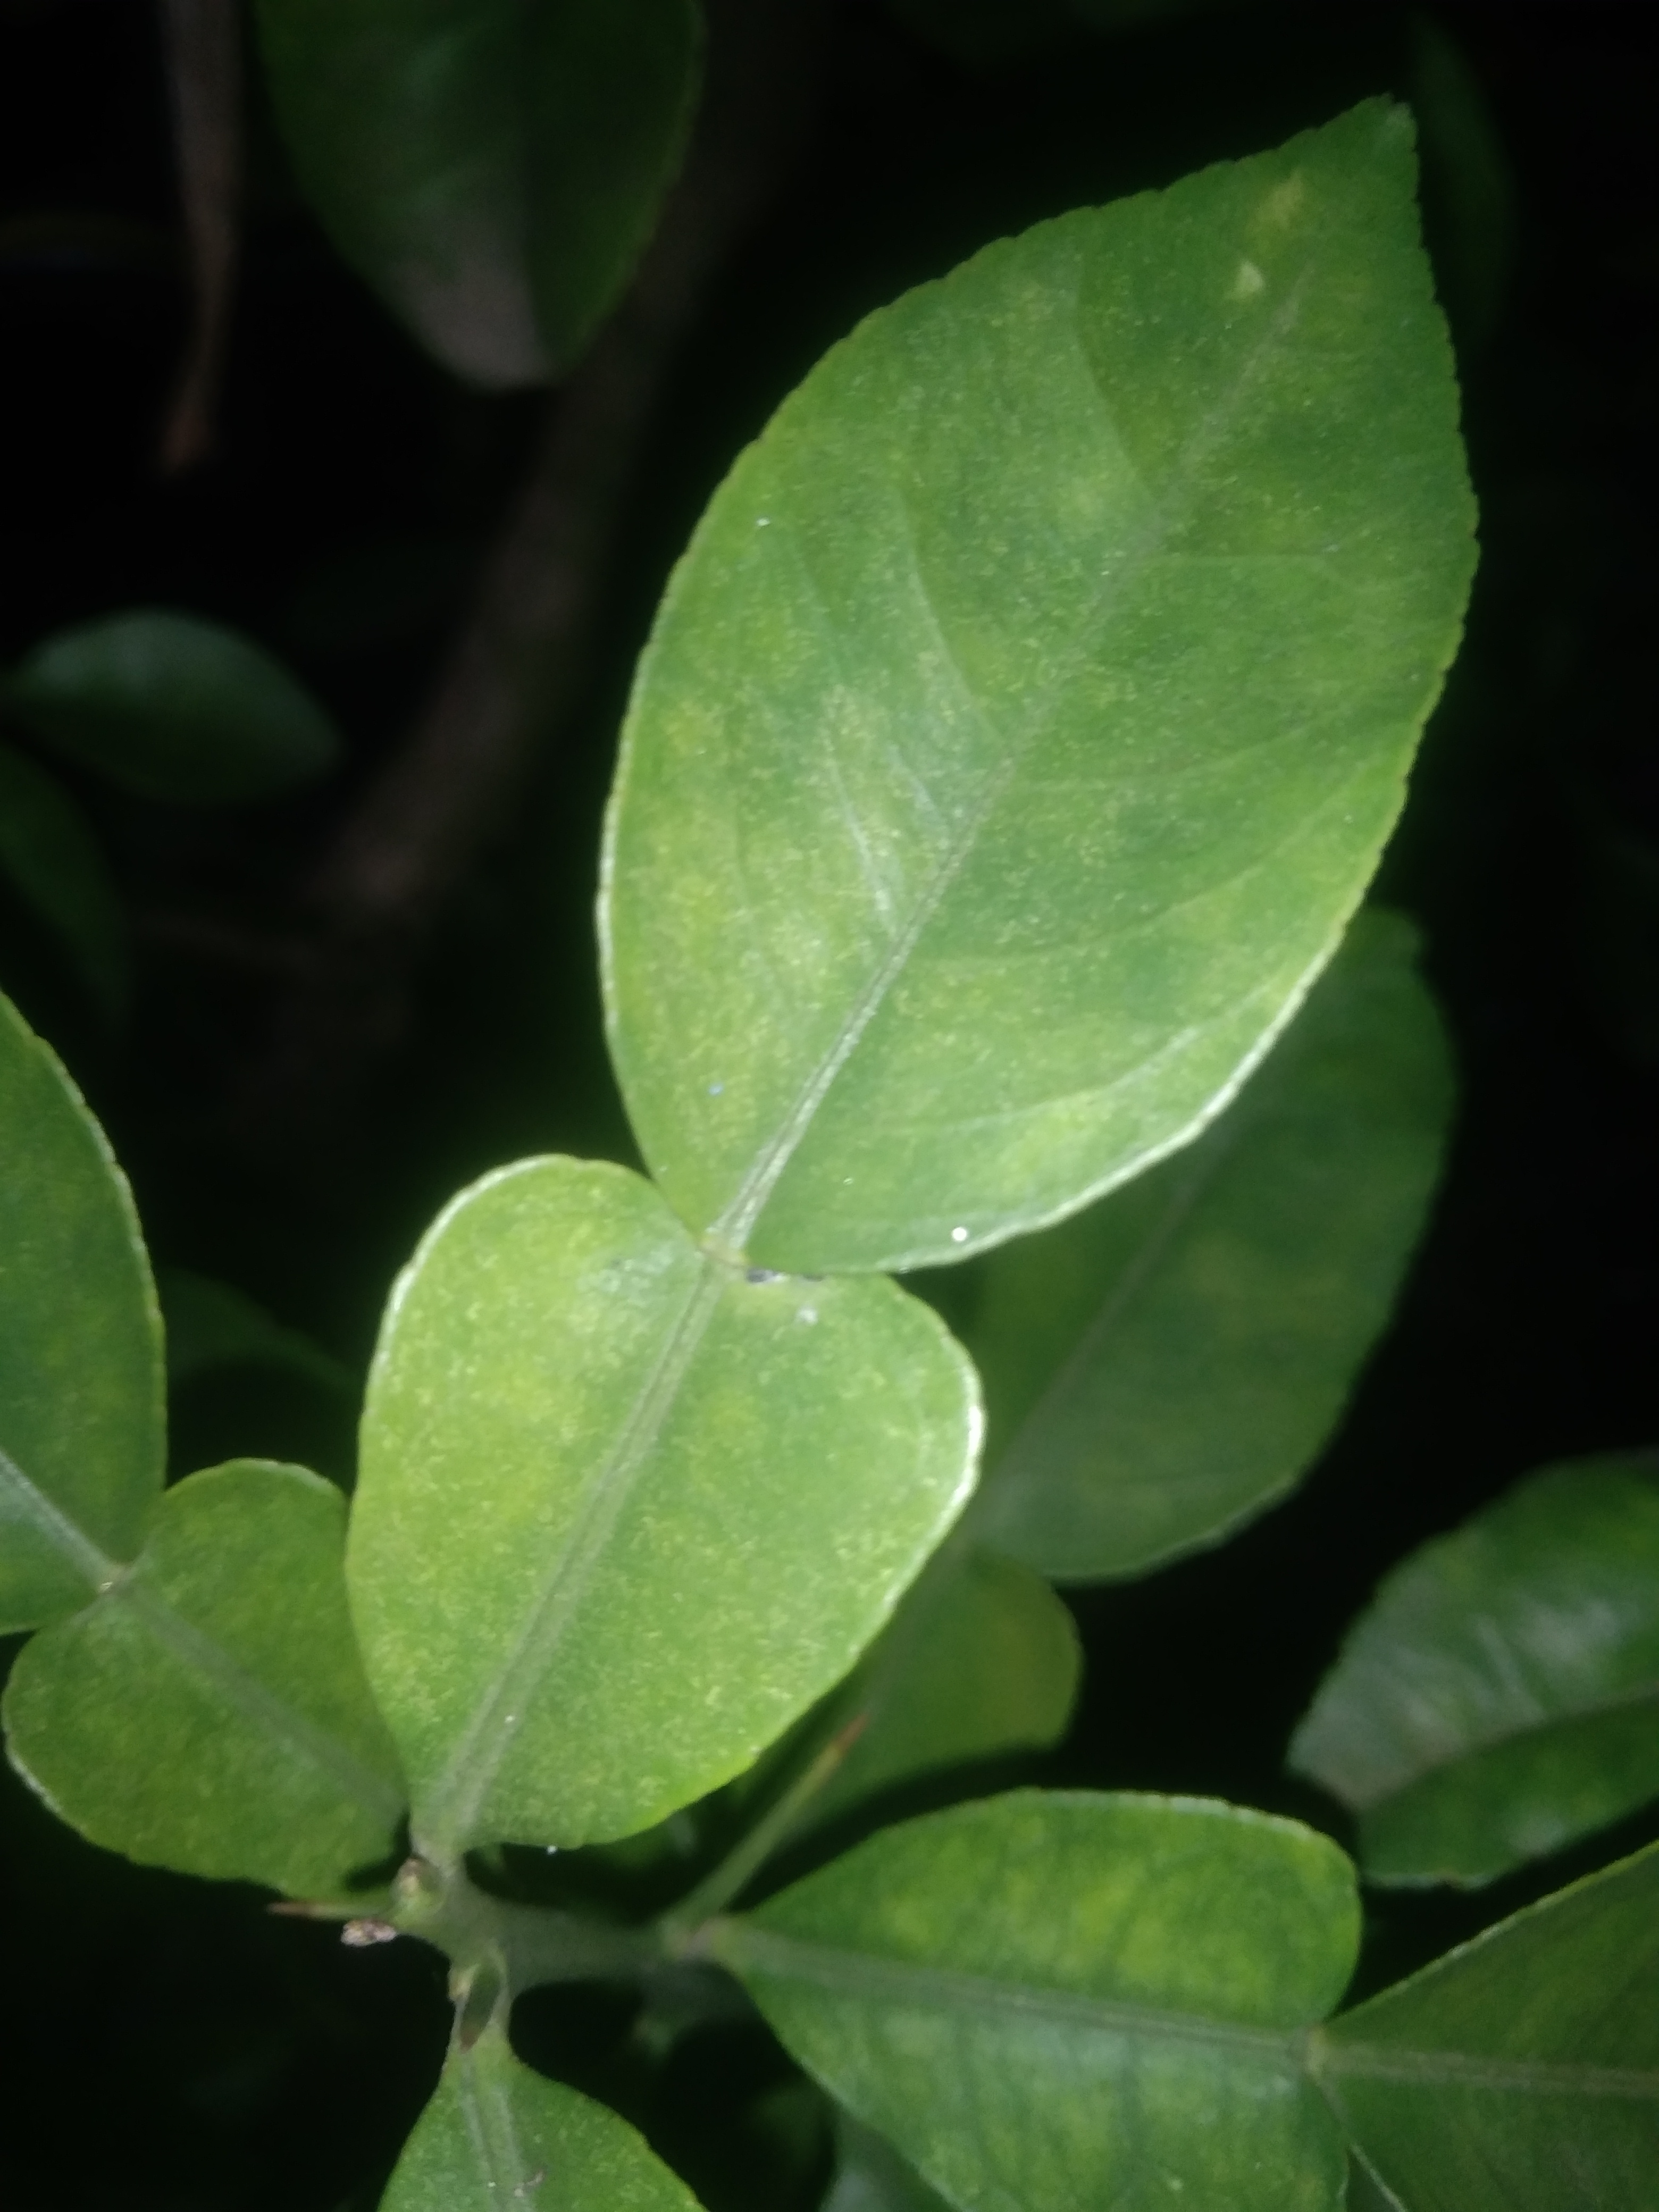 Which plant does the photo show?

lemon
